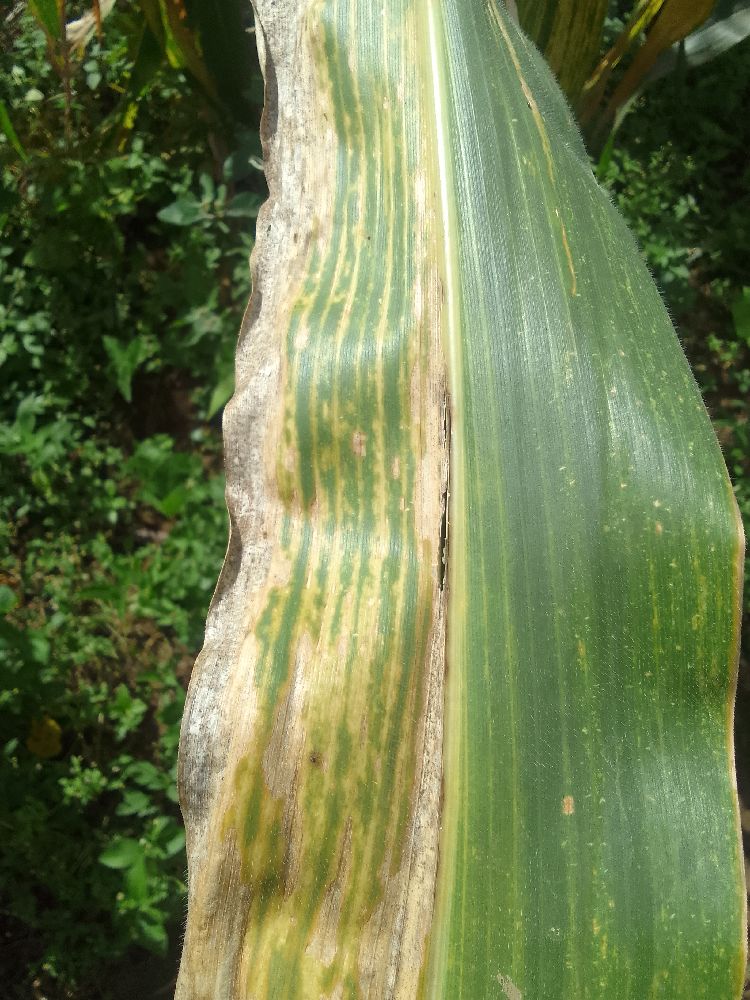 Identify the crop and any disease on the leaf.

maize, maize lethal necrosis
